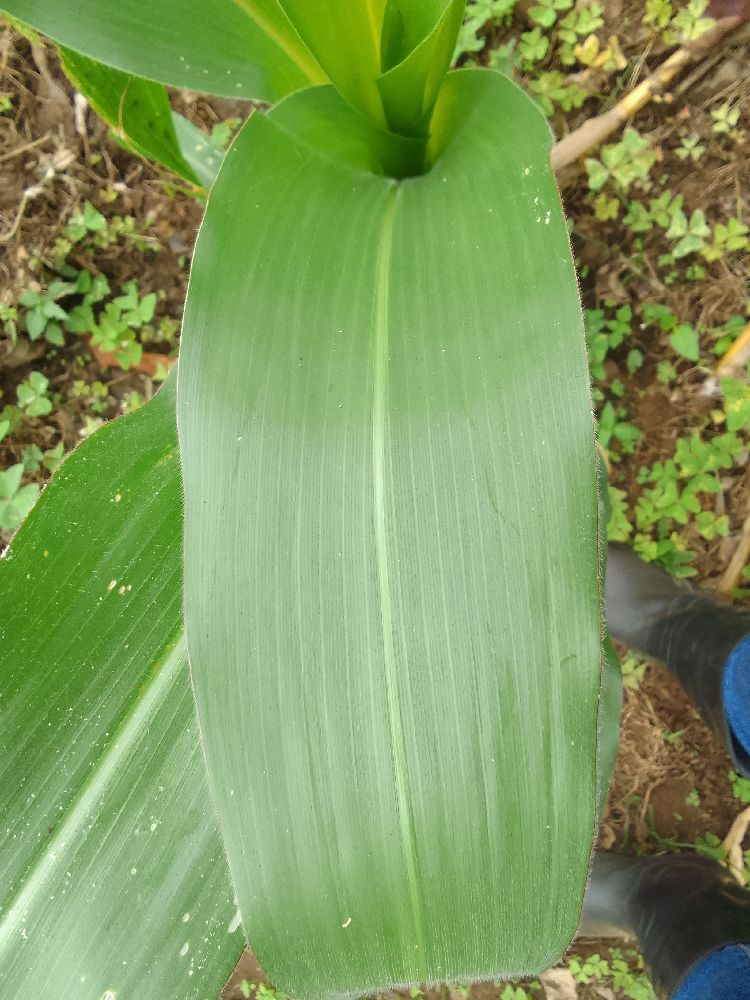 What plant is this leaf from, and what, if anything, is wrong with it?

maize, healthy
